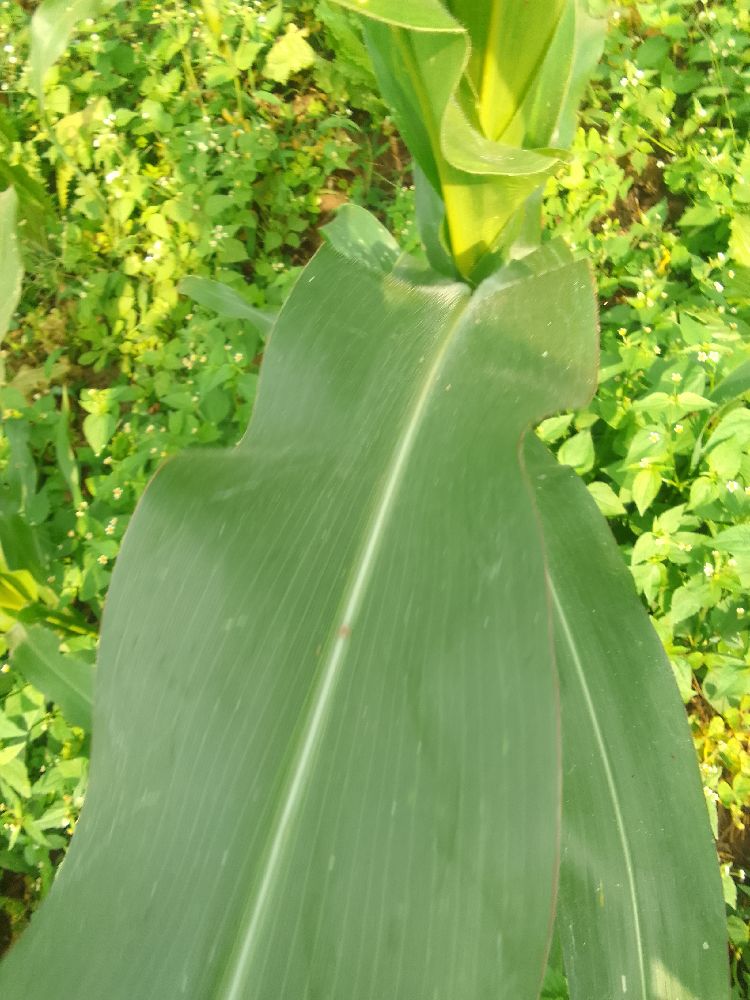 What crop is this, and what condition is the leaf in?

maize, healthy
